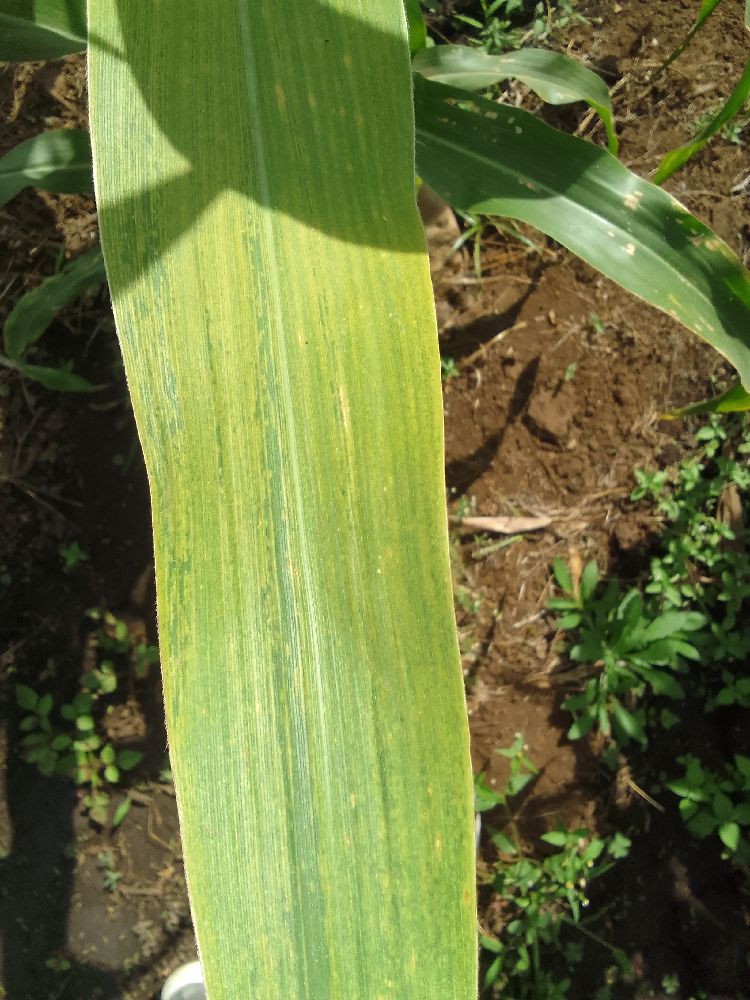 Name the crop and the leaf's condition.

maize, maize lethal necrosis
